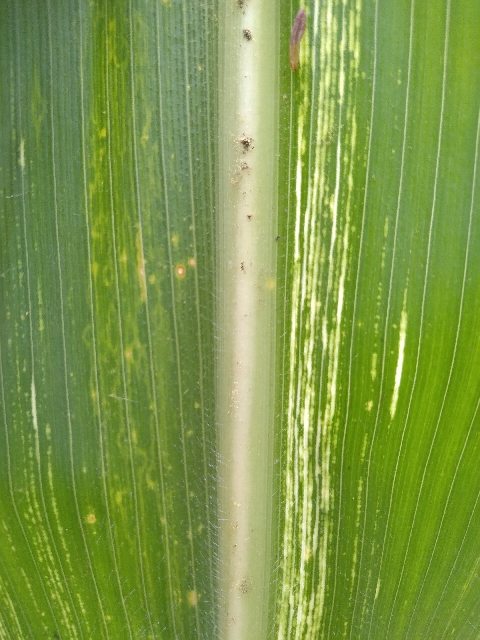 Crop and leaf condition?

maize, maize streak virus
